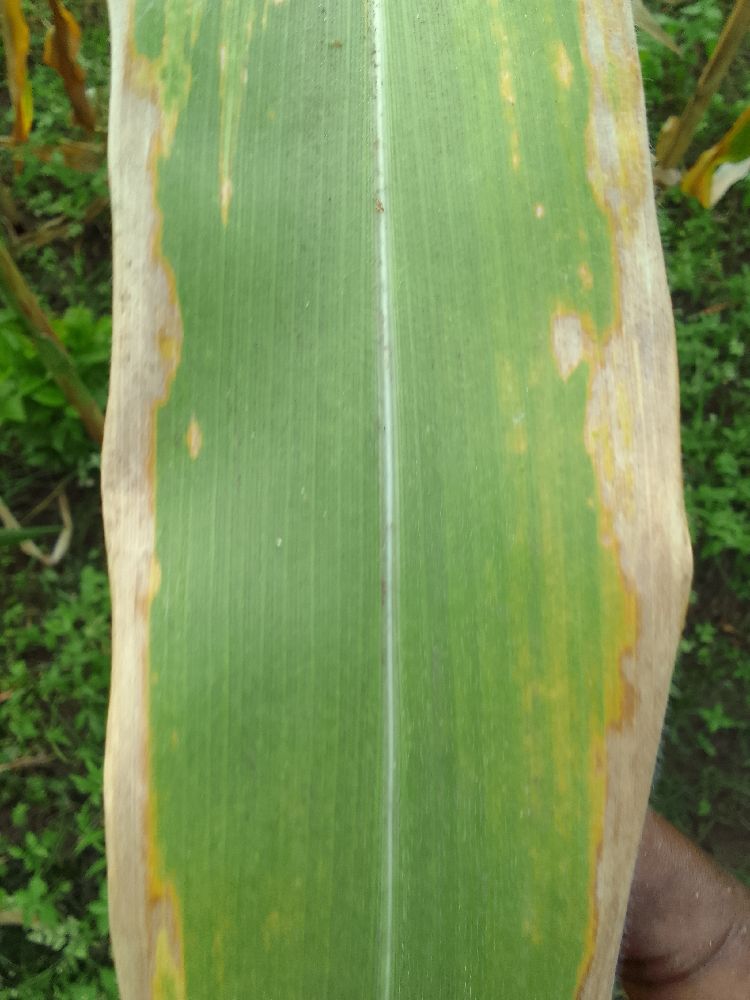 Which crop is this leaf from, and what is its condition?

maize, maize lethal necrosis
